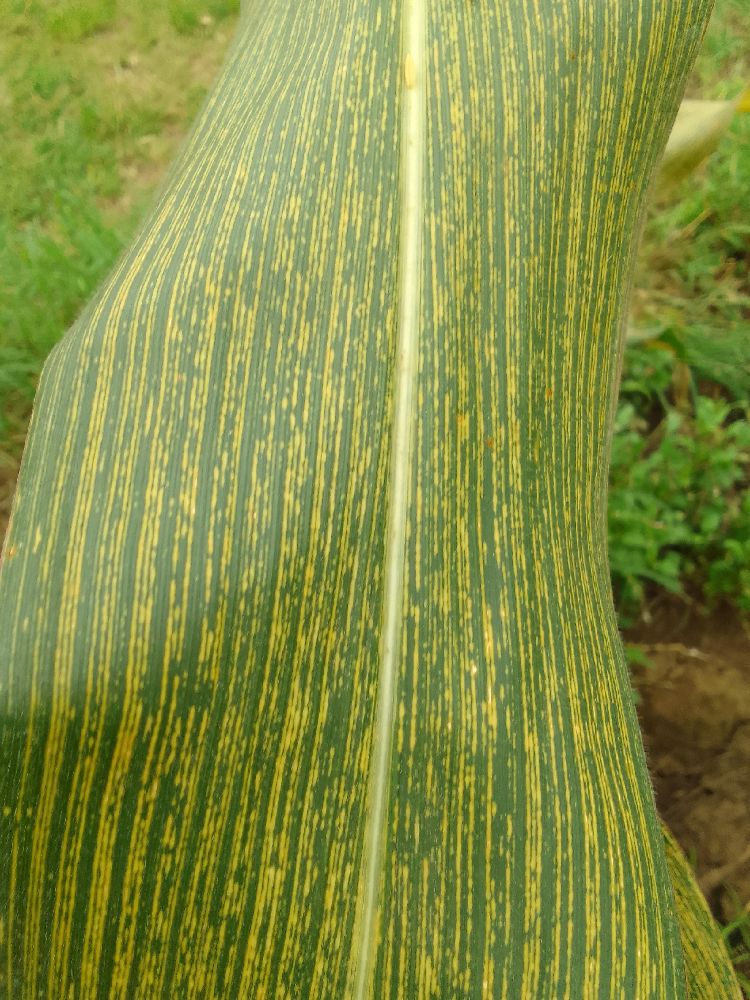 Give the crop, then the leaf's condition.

maize, maize streak virus
